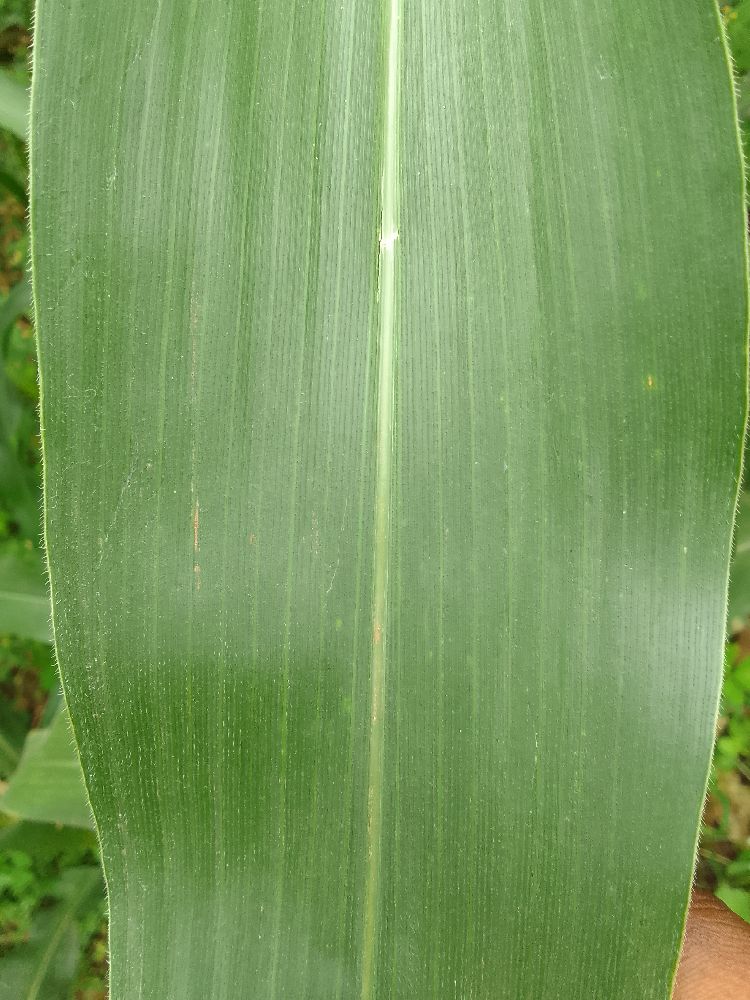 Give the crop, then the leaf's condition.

maize, healthy
